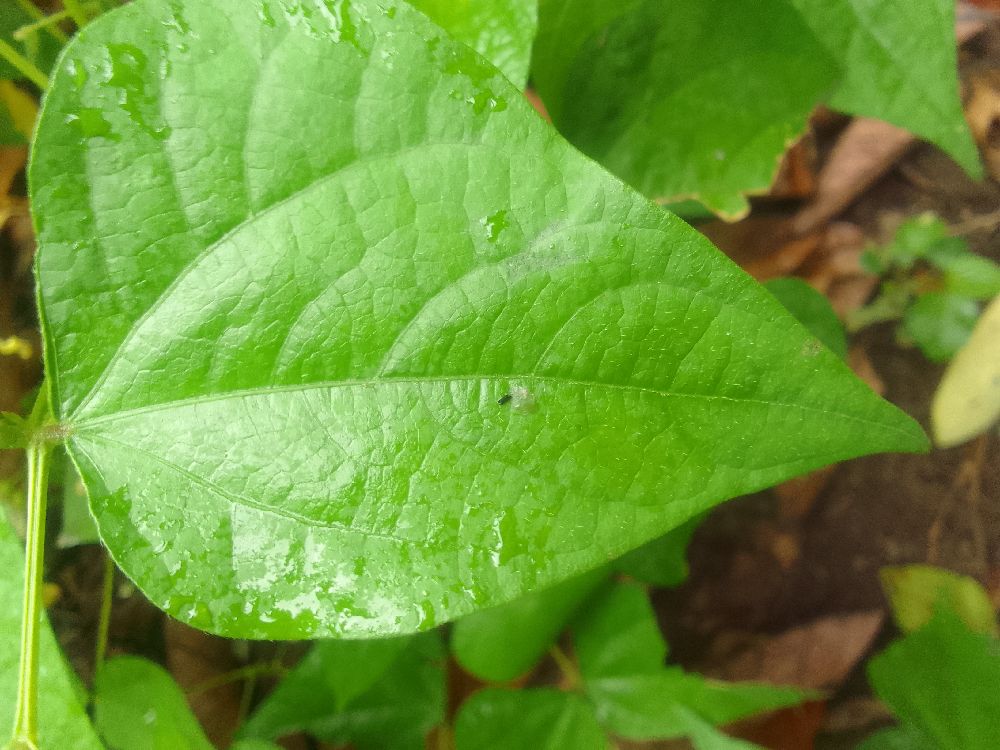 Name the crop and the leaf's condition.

common bean, healthy
